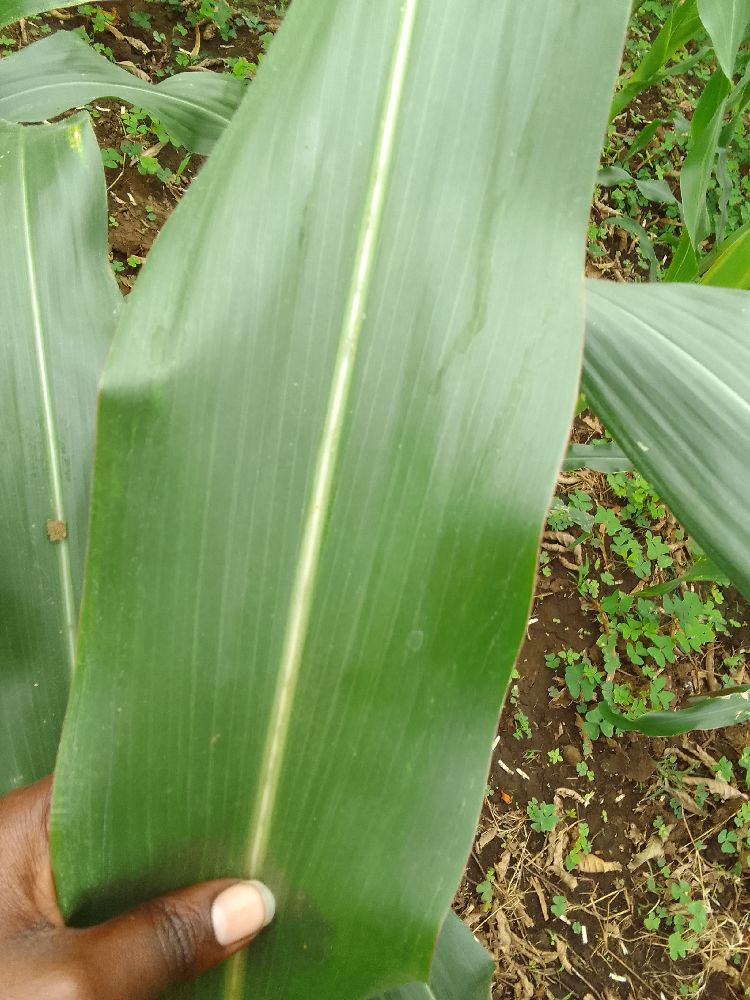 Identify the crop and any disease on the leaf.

maize, healthy
